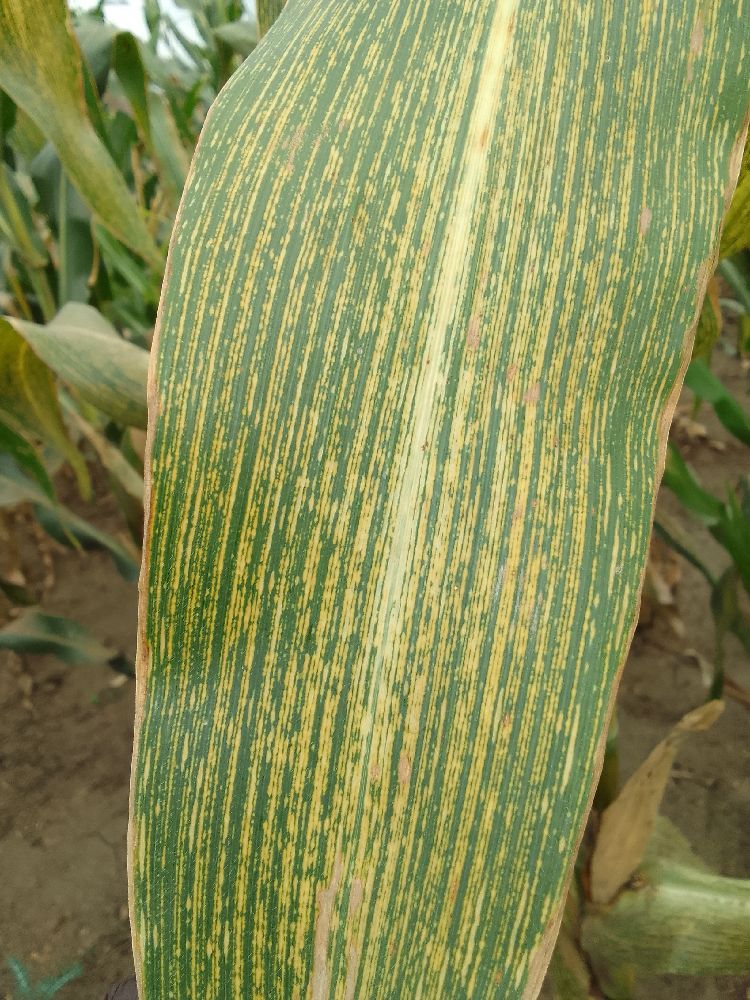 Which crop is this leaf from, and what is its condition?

maize, maize streak virus
